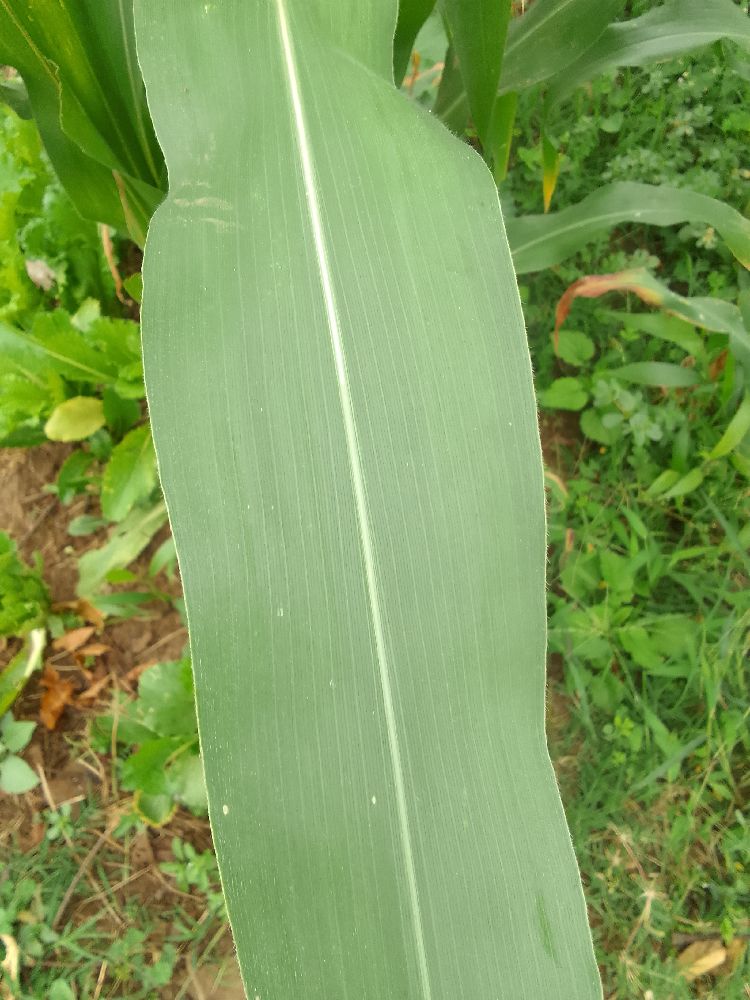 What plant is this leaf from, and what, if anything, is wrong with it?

maize, healthy
